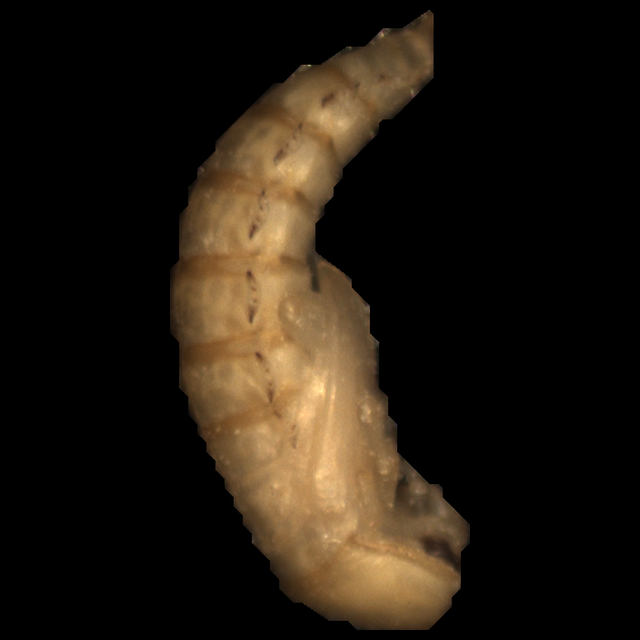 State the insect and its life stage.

mealworm pupa
